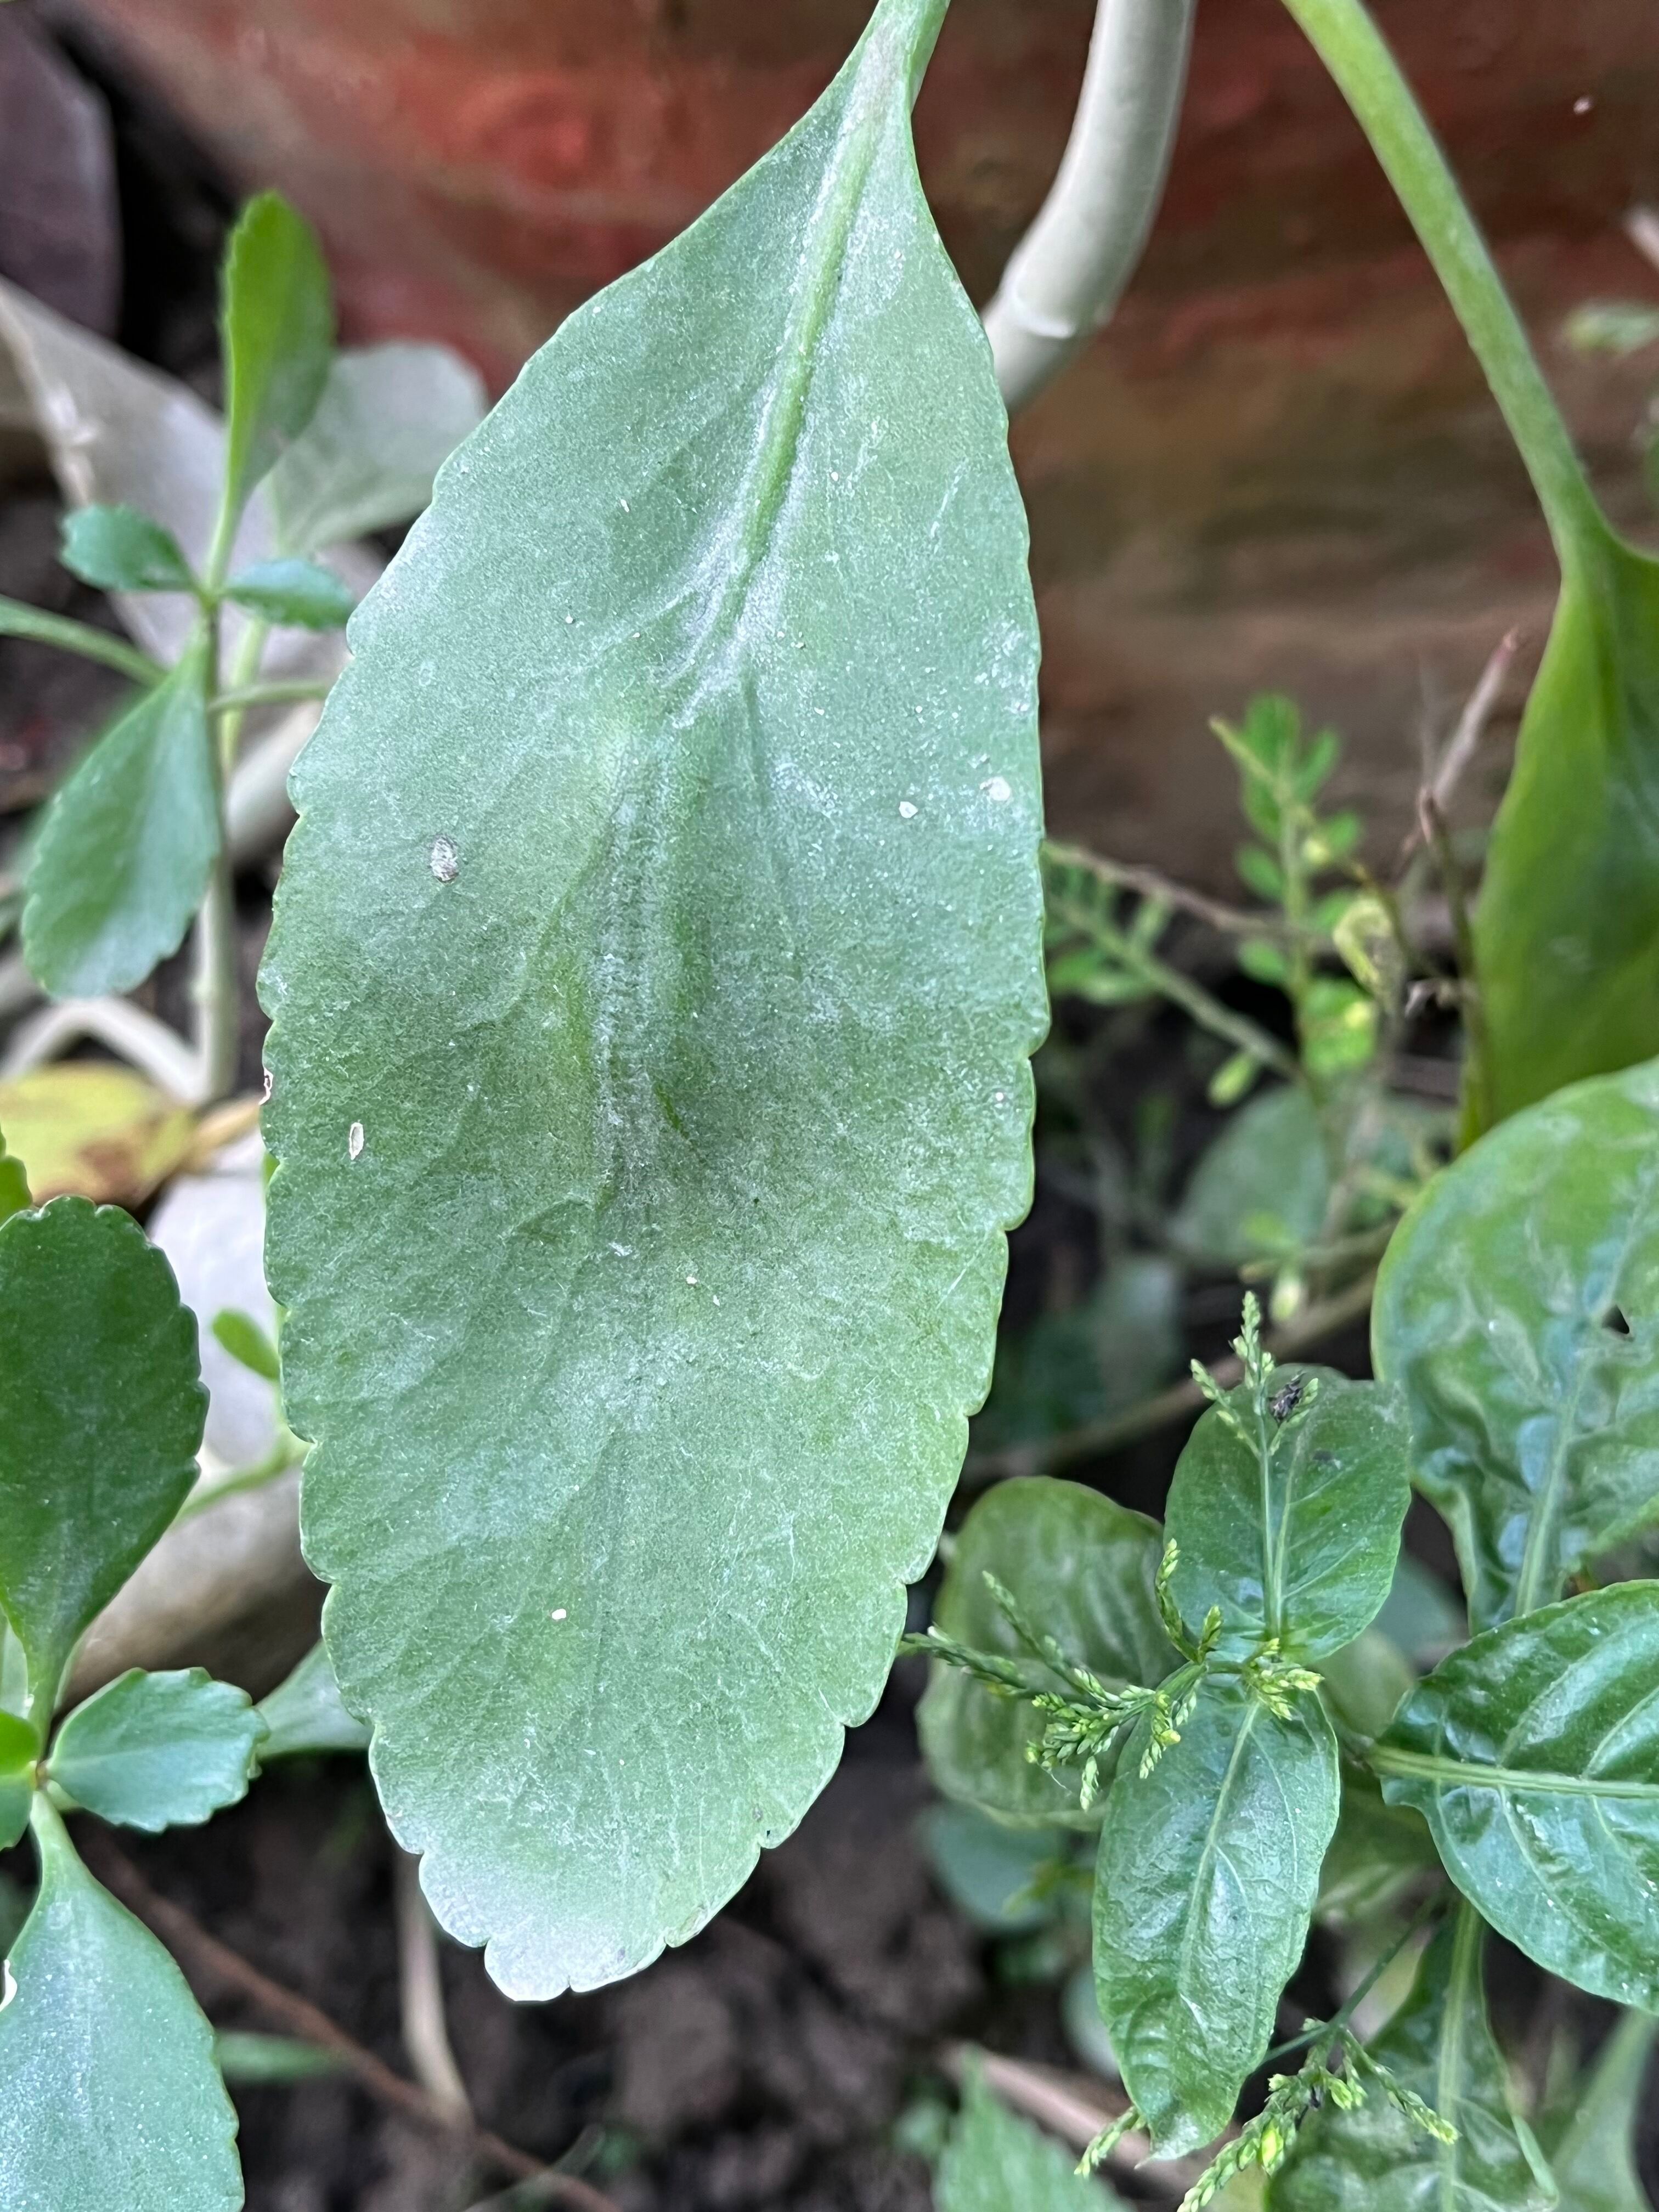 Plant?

pathorkuci
